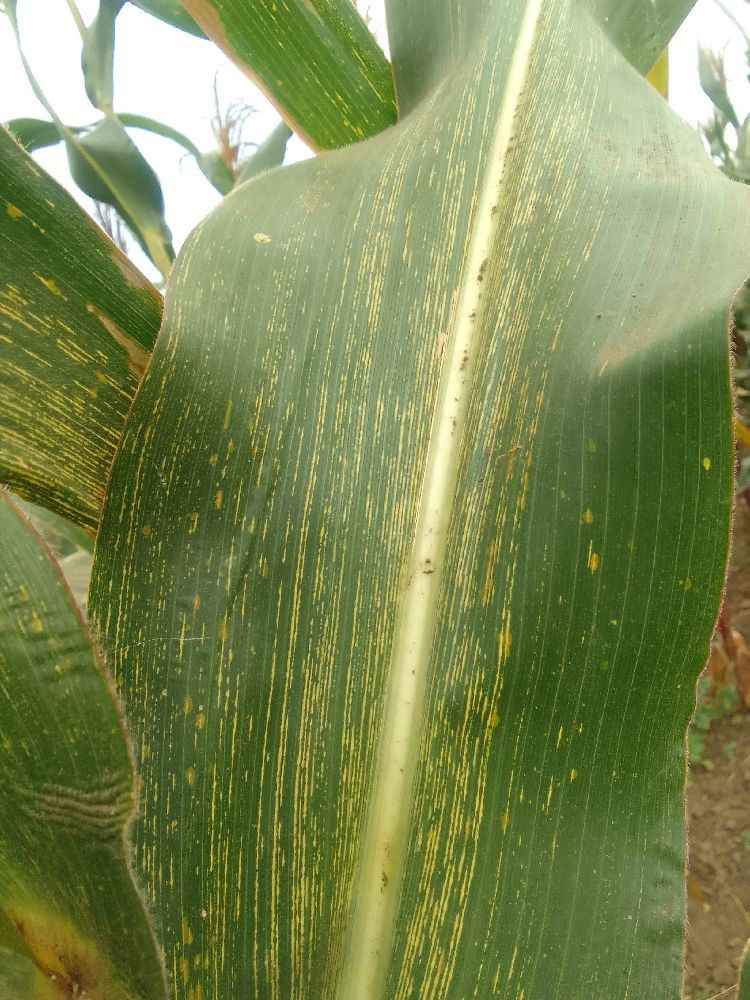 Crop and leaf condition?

maize, maize streak virus
